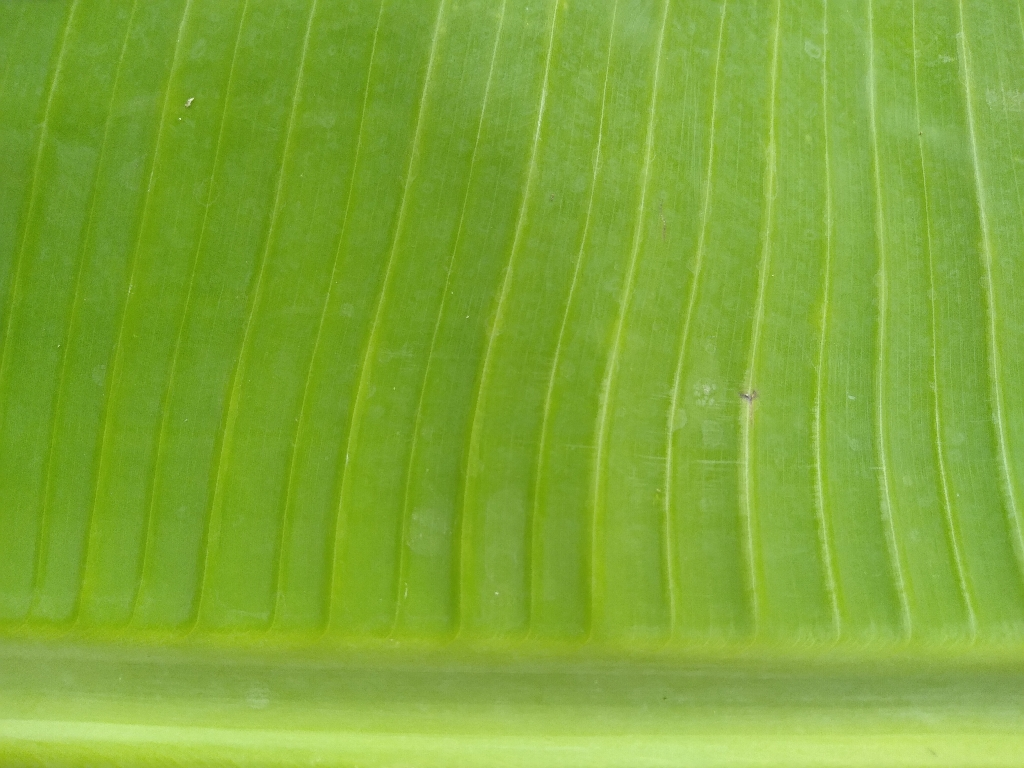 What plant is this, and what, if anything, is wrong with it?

banana, healthy
